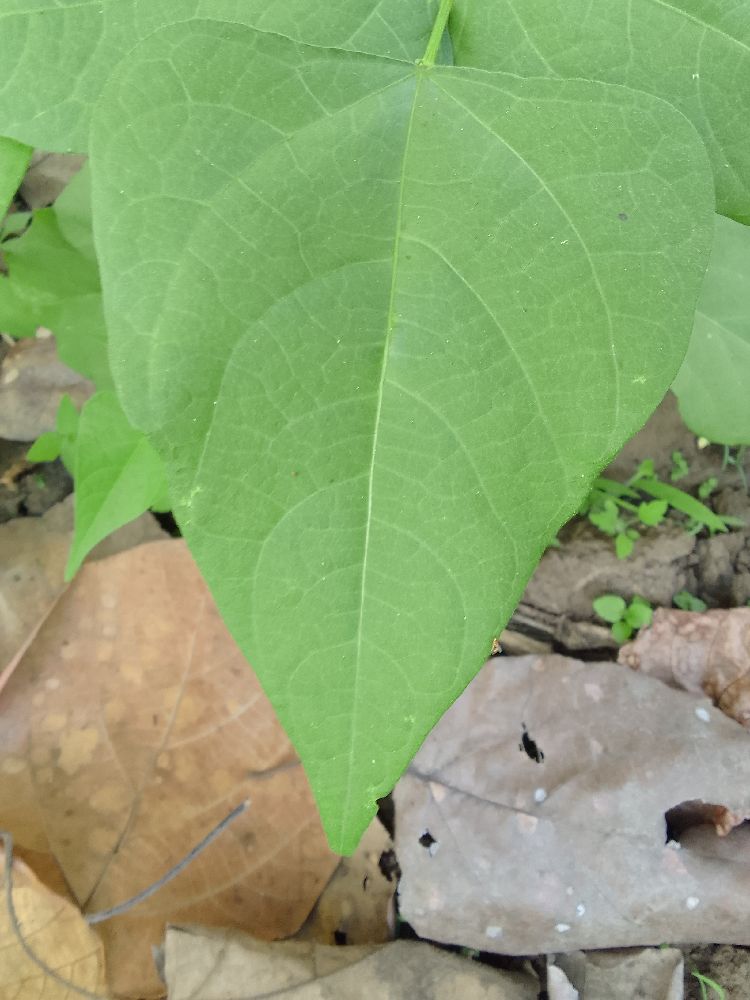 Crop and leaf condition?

common bean, healthy
